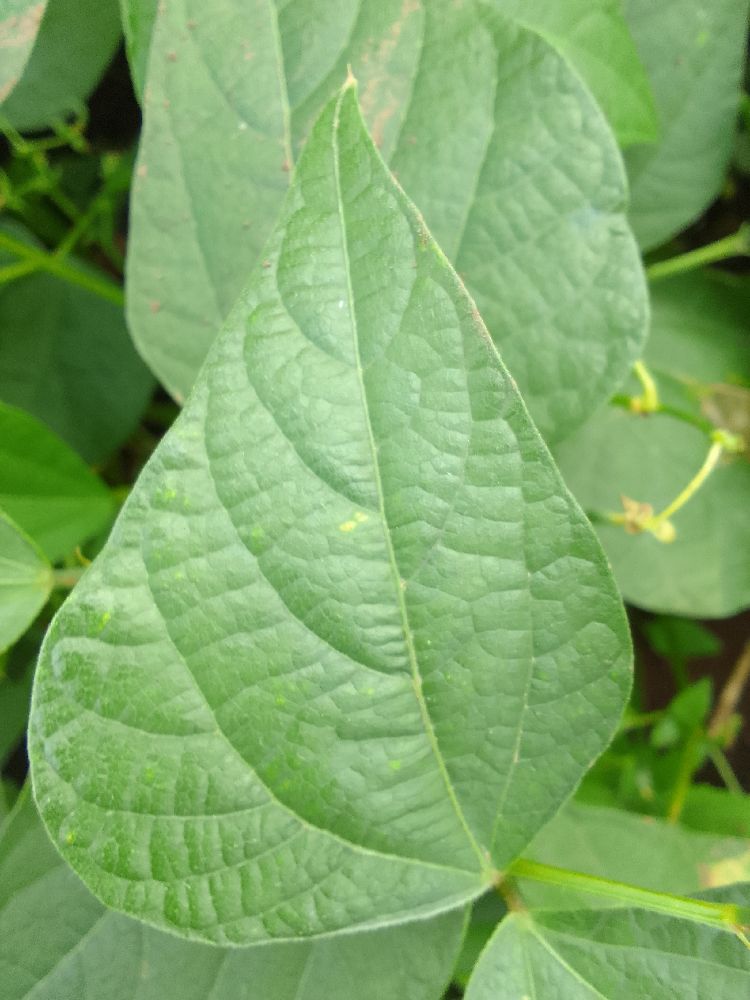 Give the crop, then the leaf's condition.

common bean, healthy
